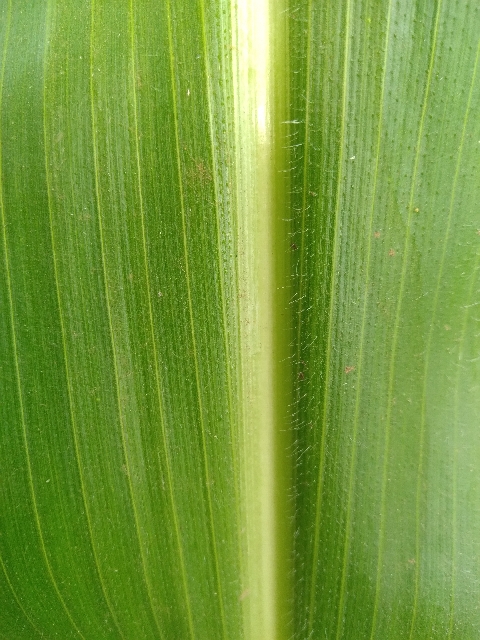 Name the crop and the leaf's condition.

maize, healthy
